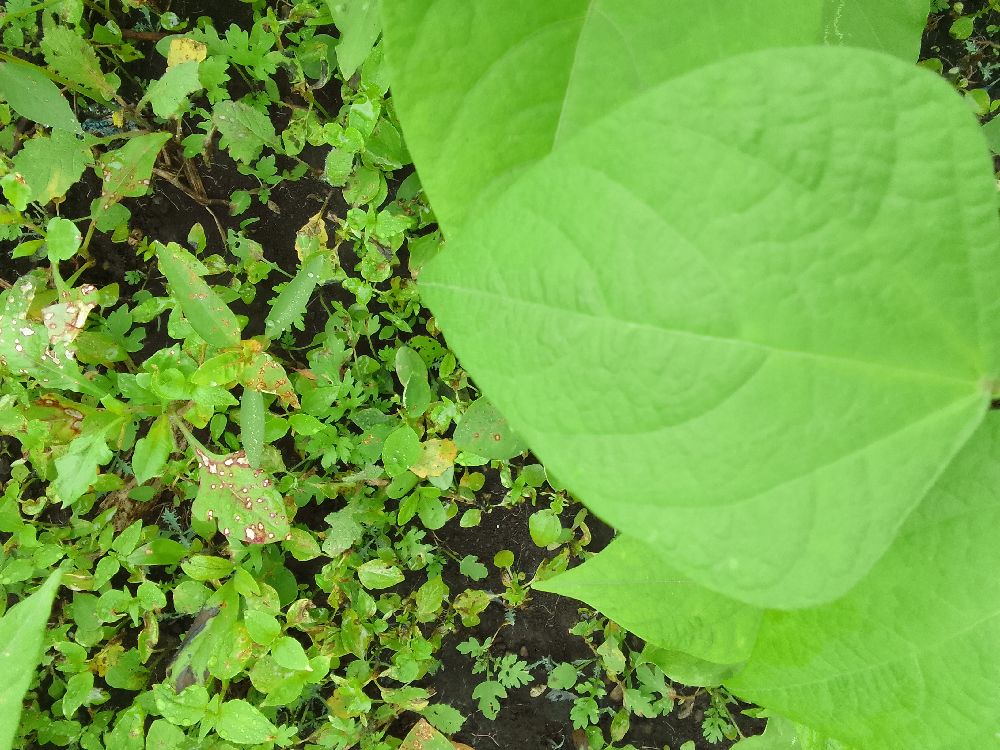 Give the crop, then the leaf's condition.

common bean, healthy
